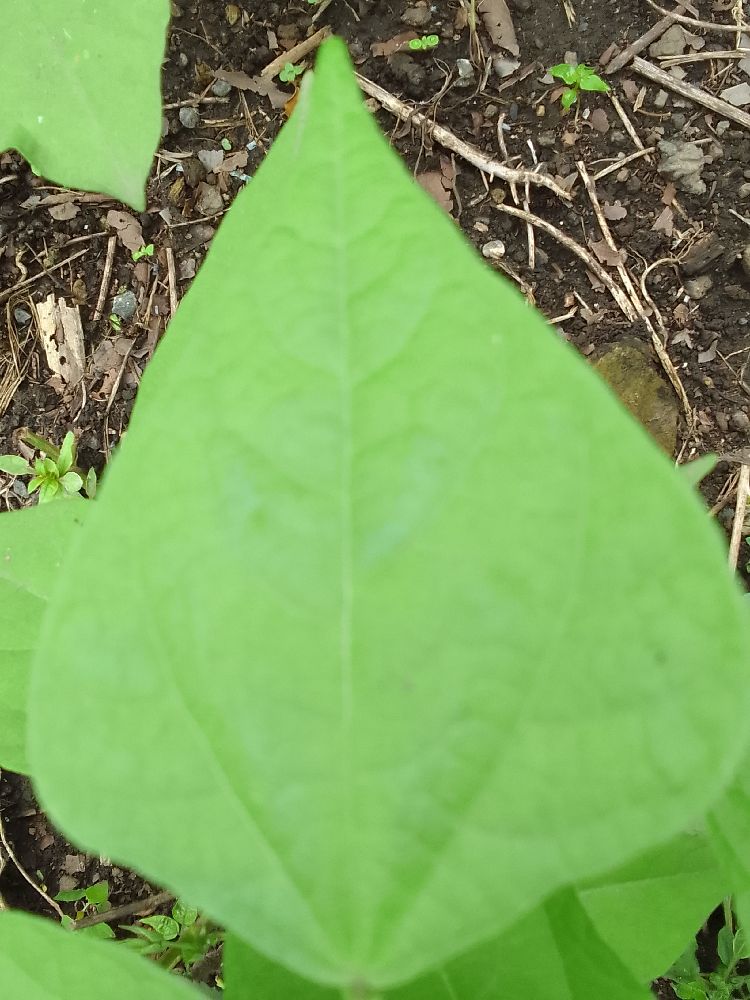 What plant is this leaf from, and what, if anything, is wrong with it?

common bean, healthy
